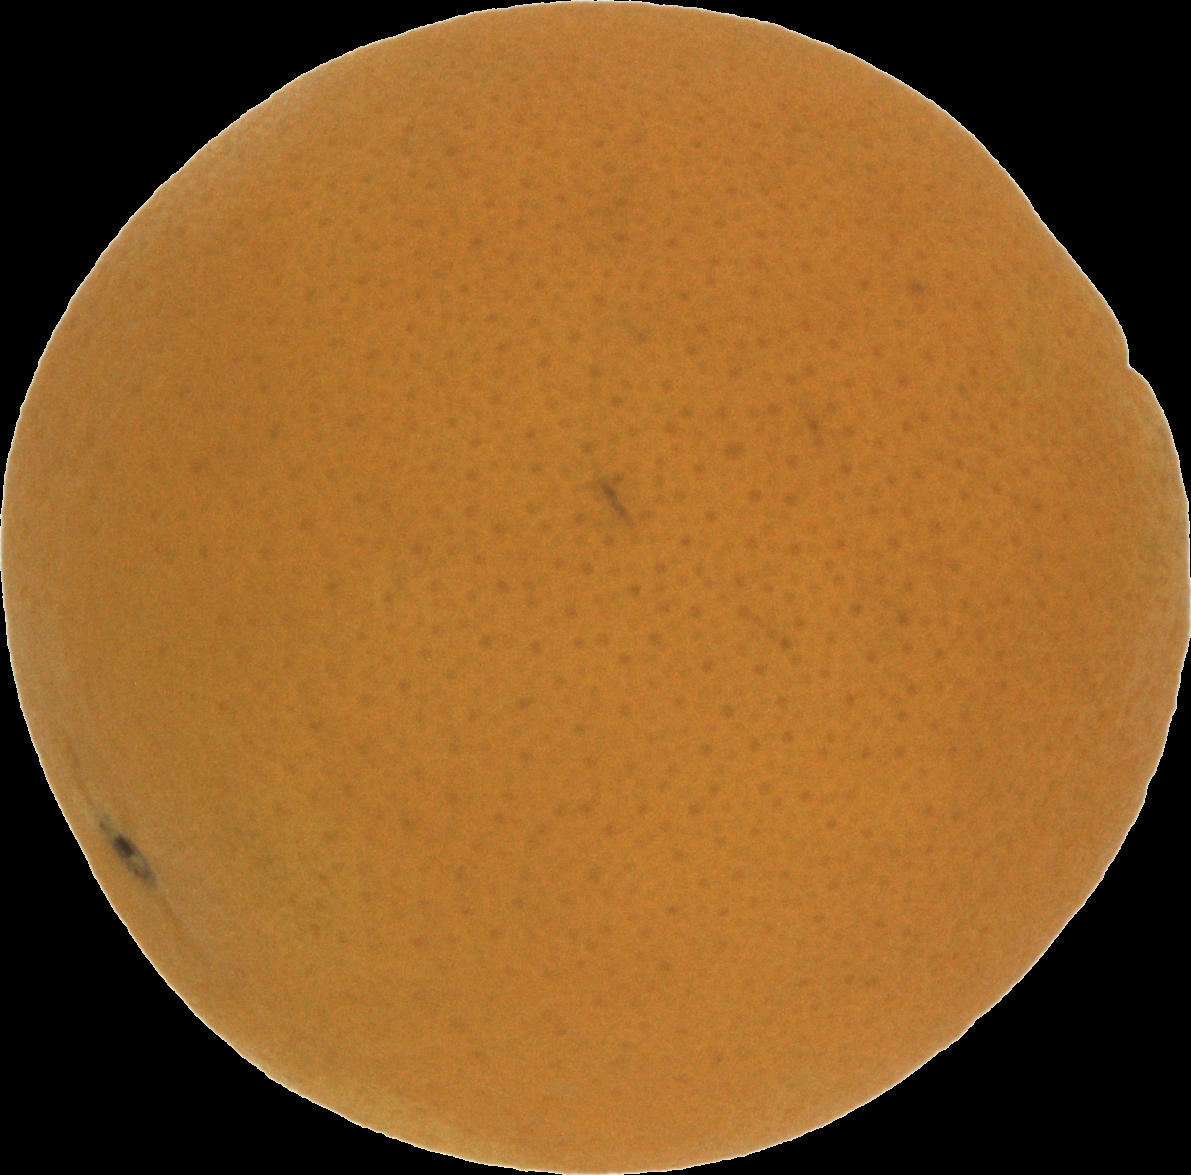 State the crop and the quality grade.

orange, good
